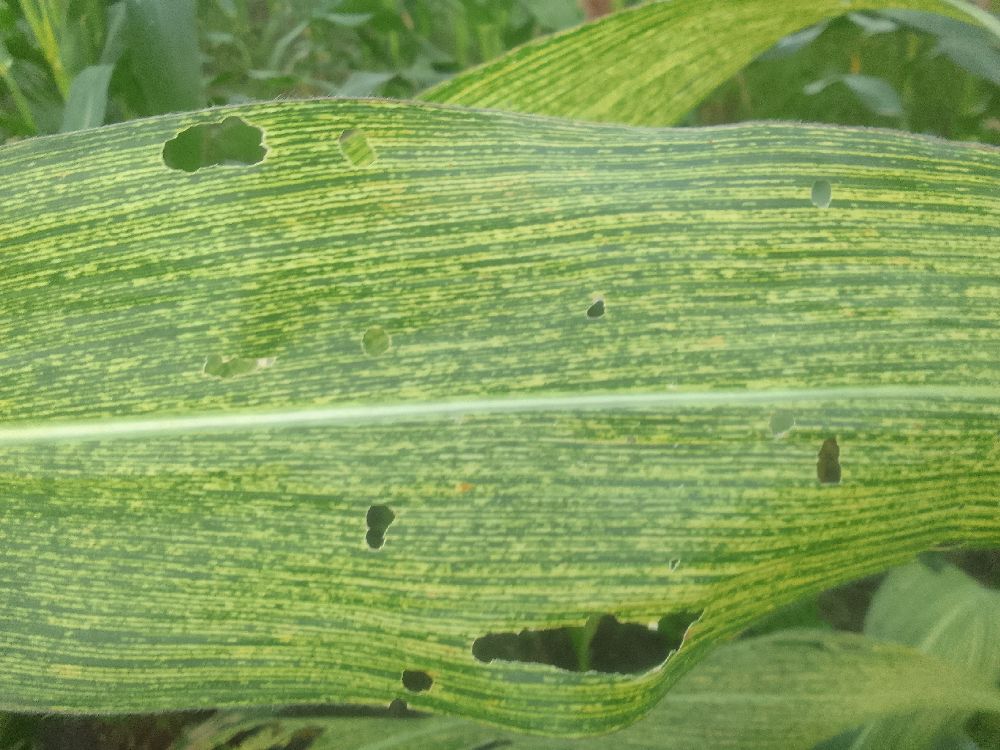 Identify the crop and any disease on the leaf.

maize, maize streak virus
